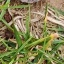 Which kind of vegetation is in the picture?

grass
